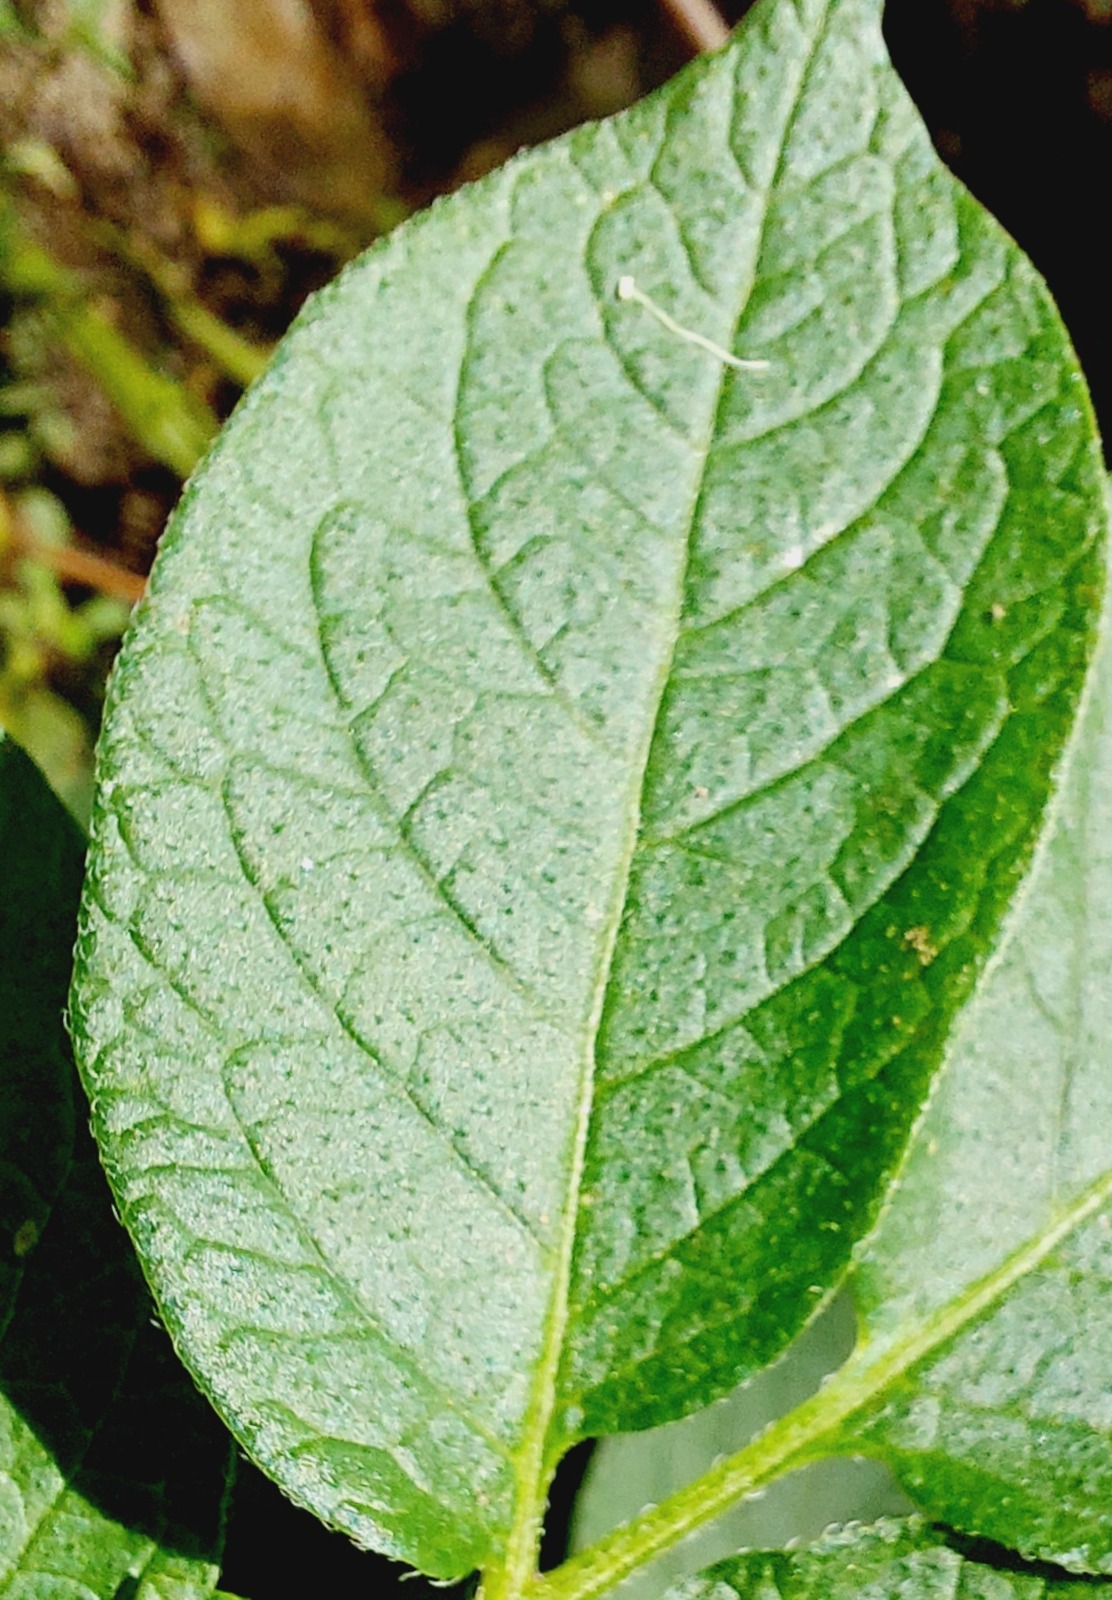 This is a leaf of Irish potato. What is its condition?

healthy
